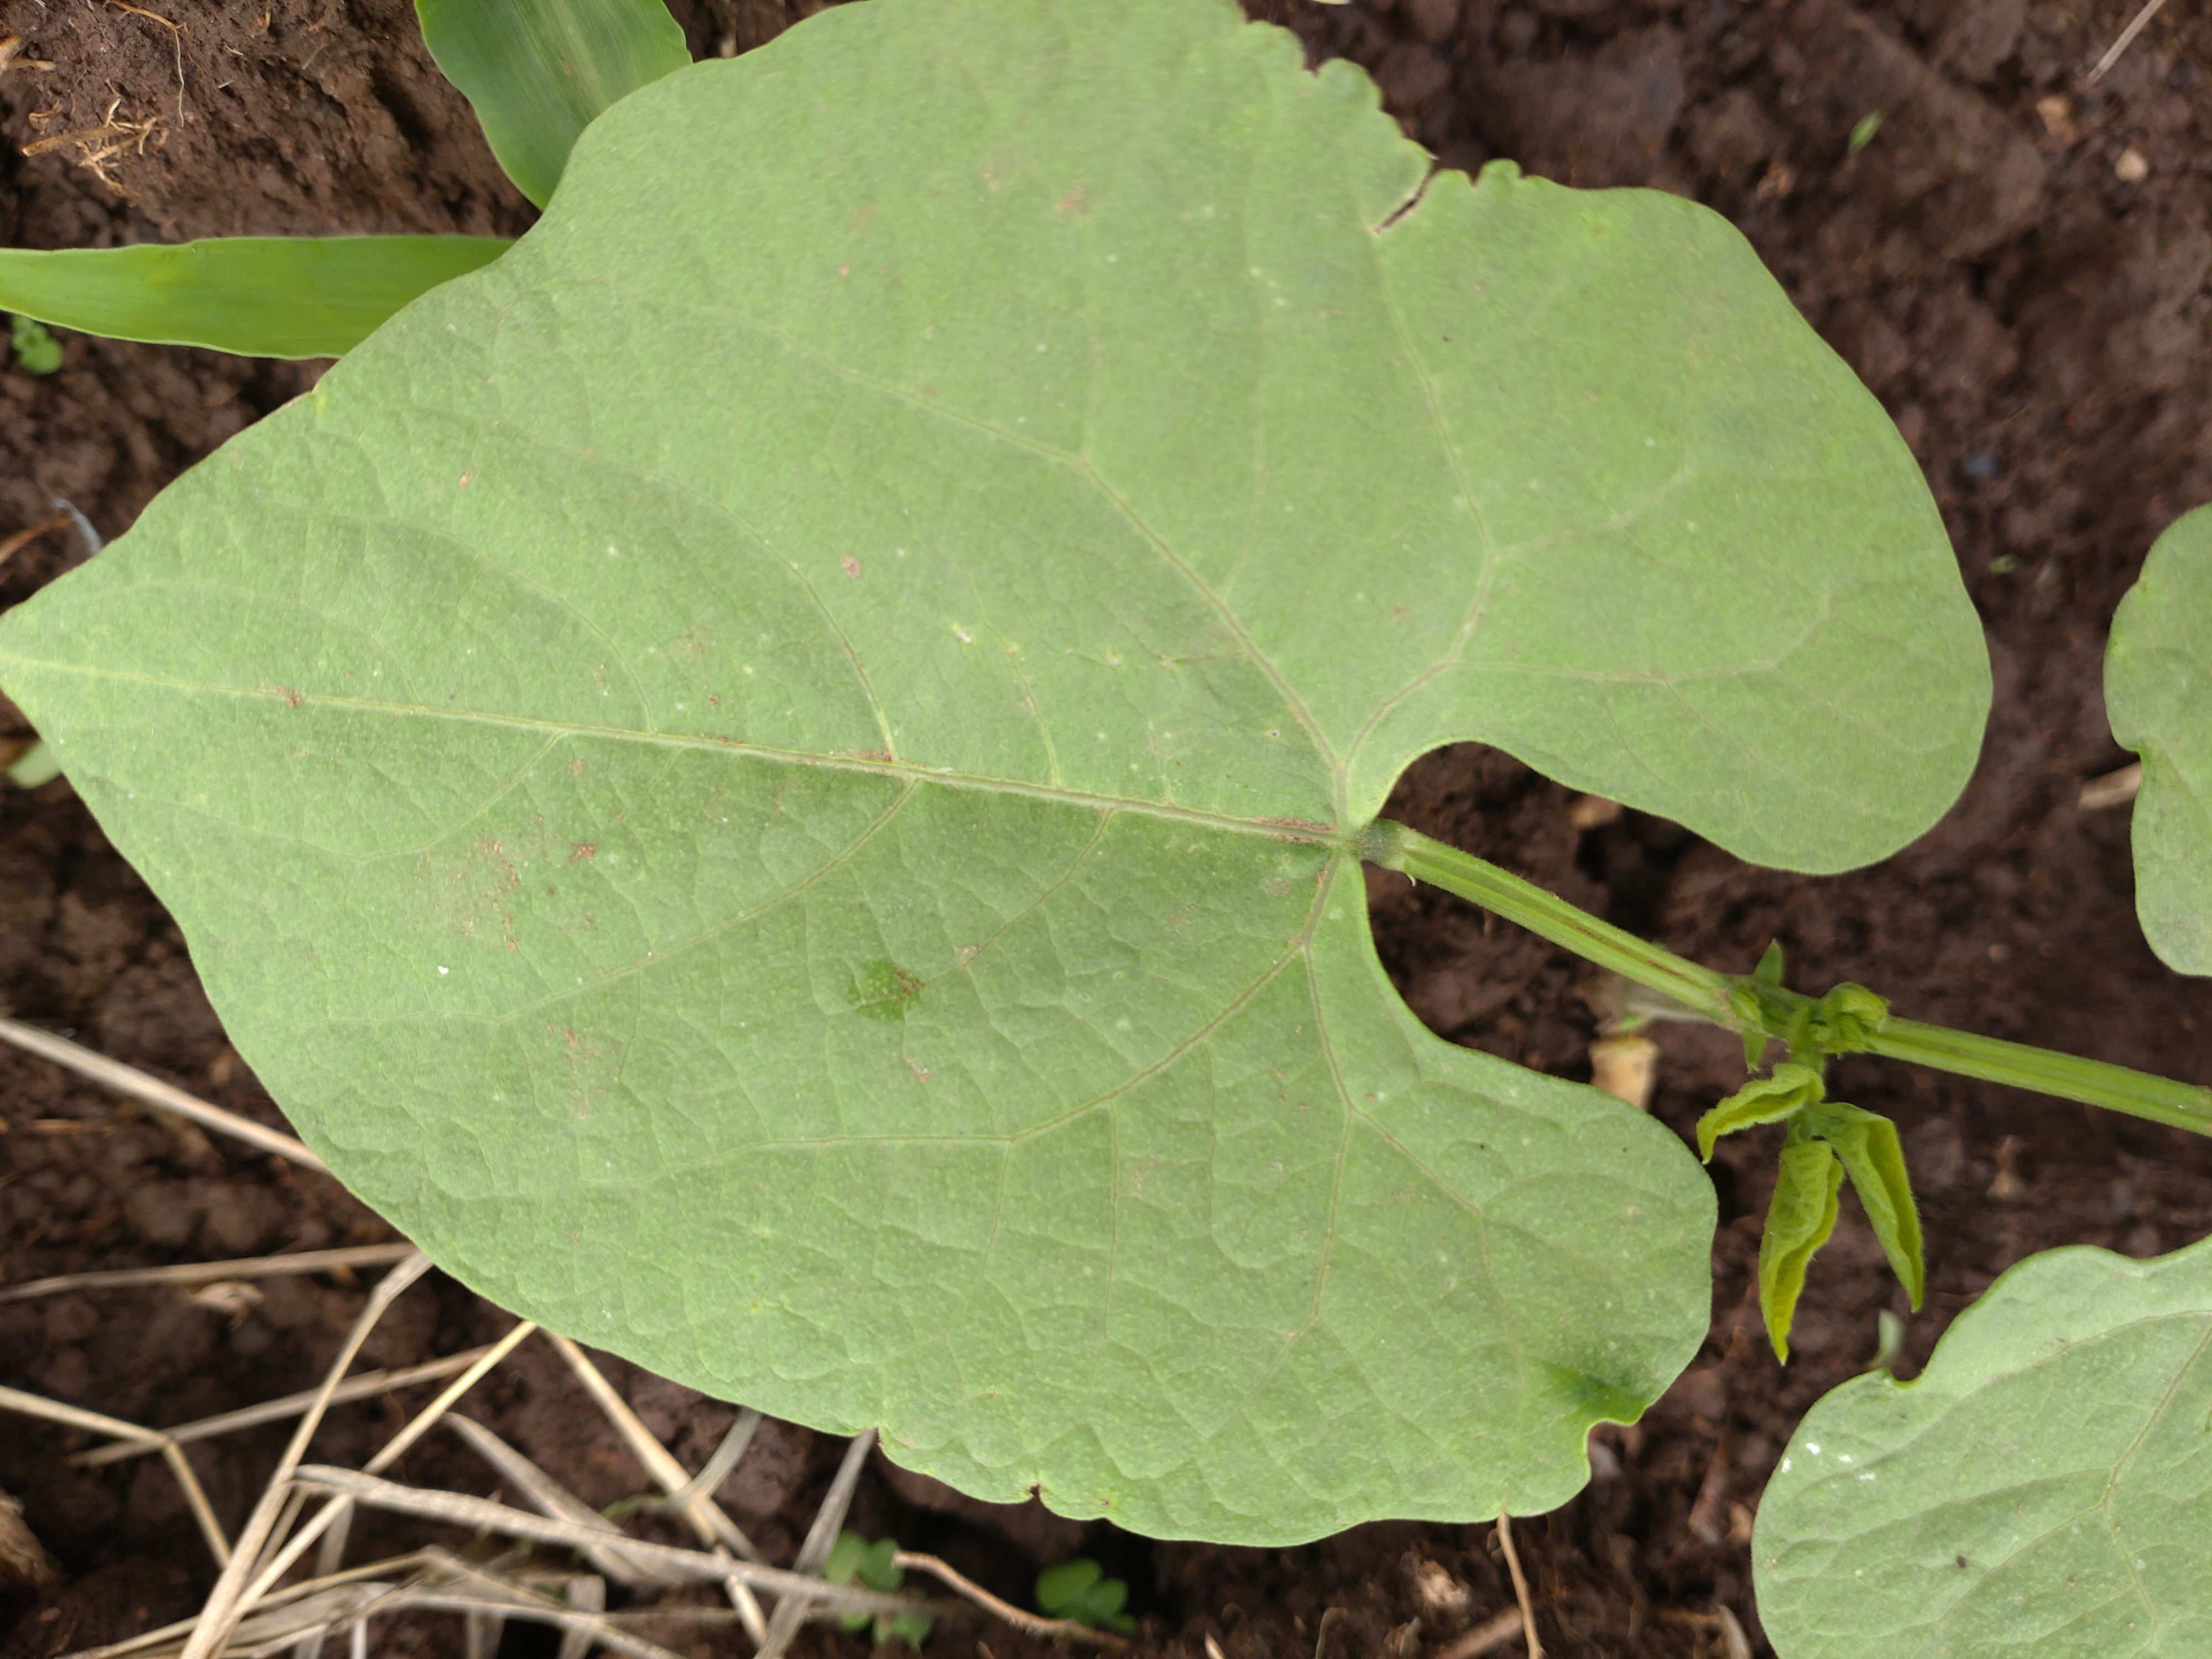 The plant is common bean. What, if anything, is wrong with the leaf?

healthy
